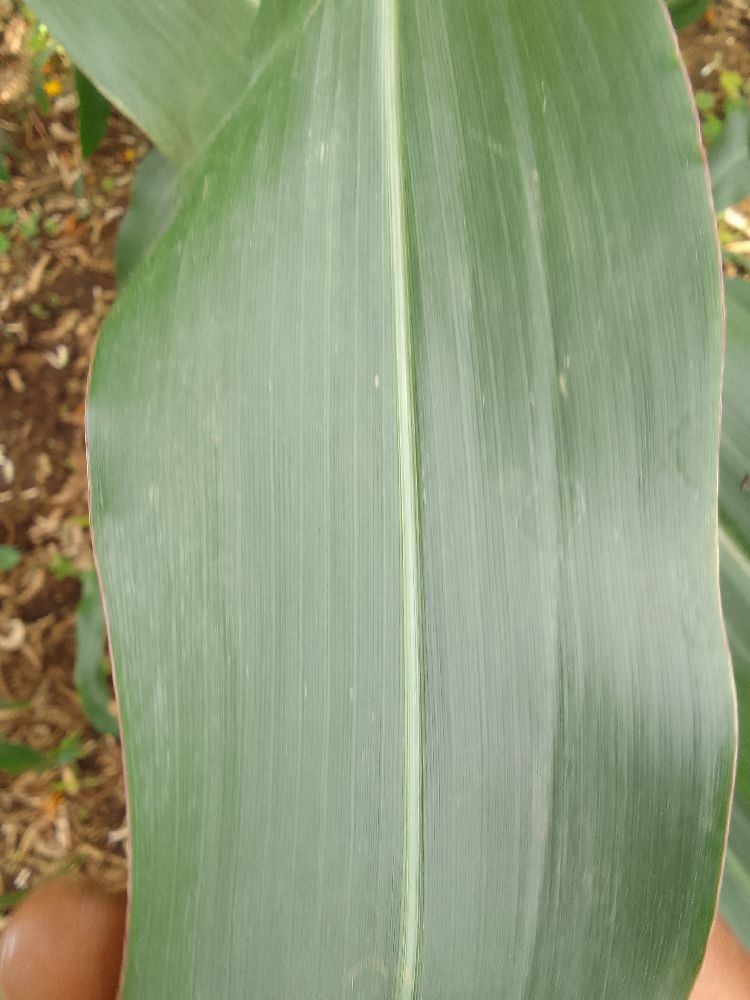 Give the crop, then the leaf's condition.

maize, healthy
